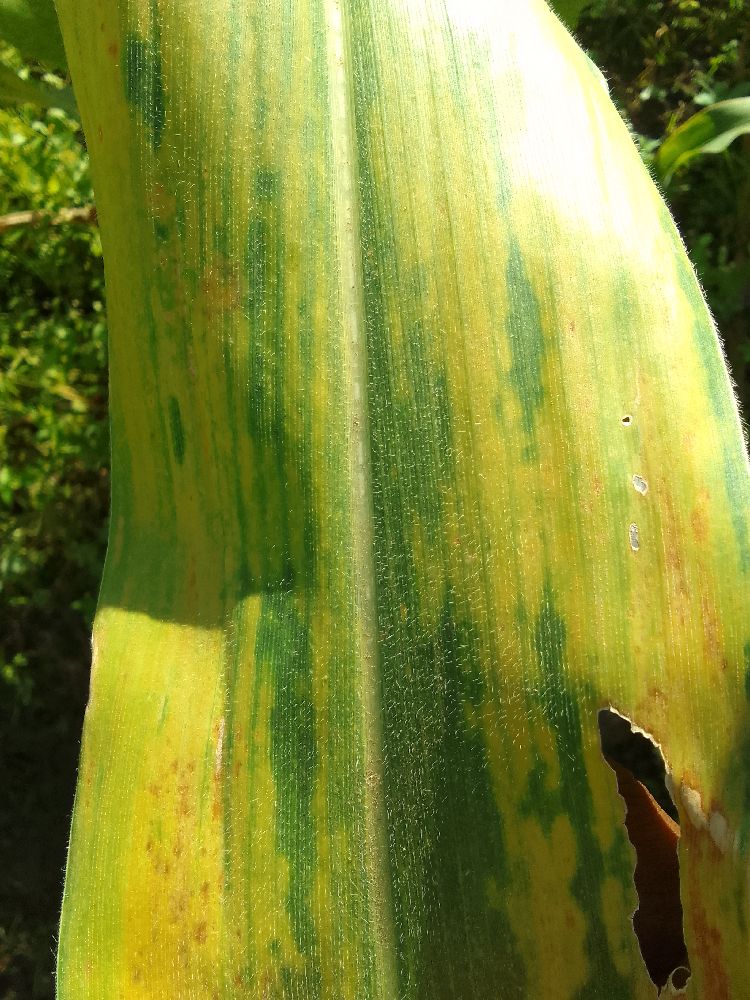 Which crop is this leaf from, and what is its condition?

maize, maize lethal necrosis
